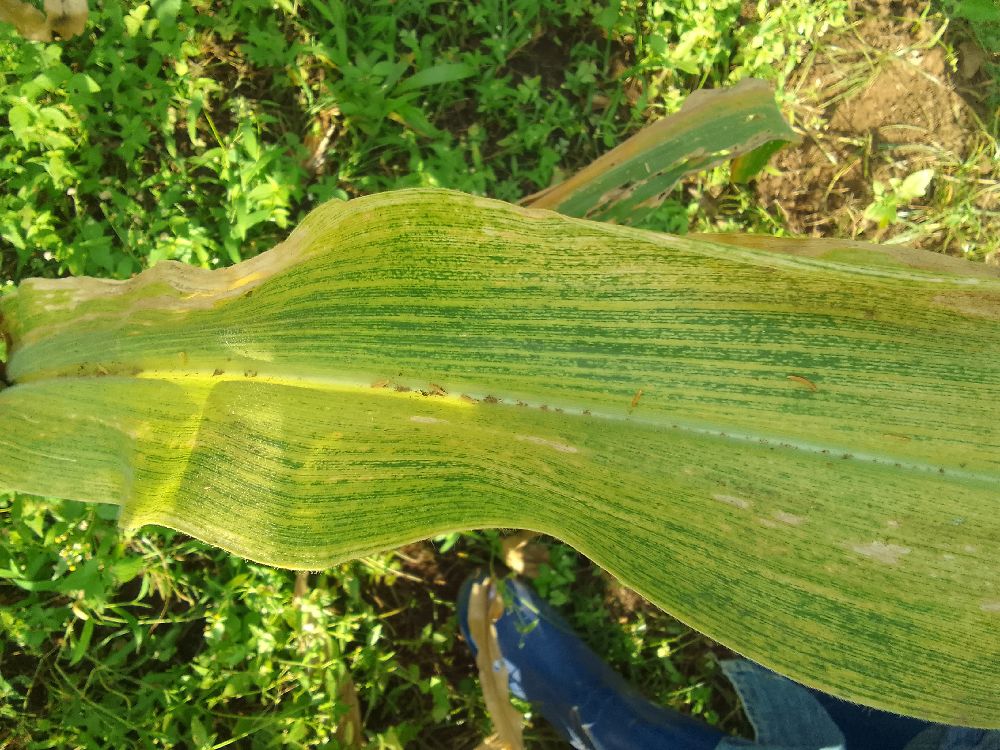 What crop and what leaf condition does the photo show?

maize, maize lethal necrosis
